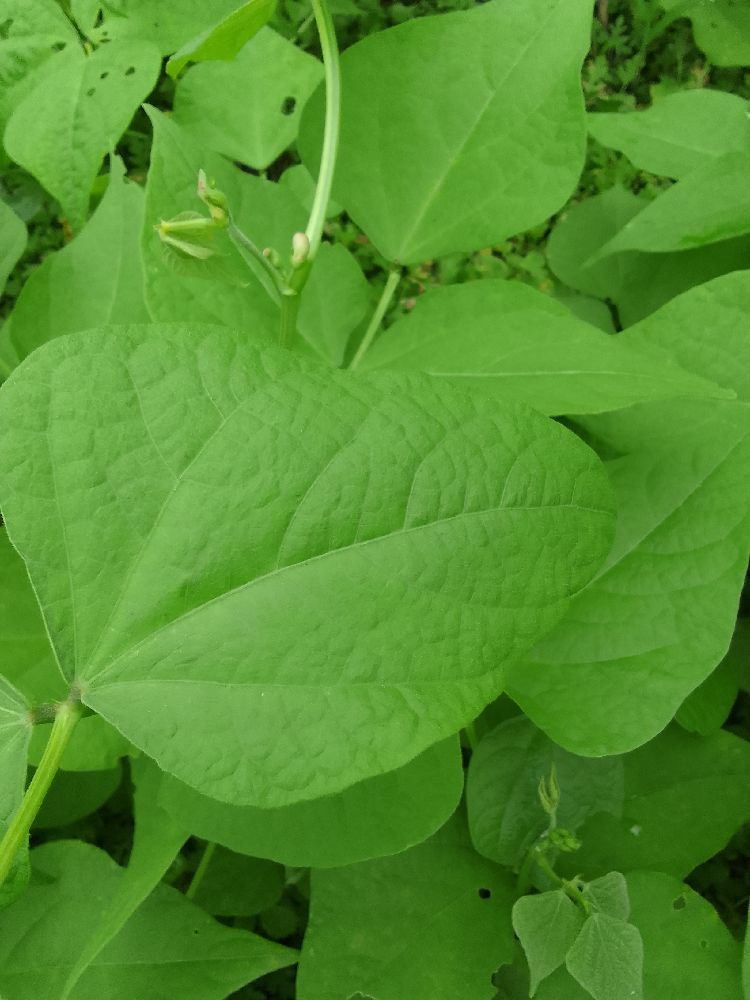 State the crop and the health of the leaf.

common bean, healthy
